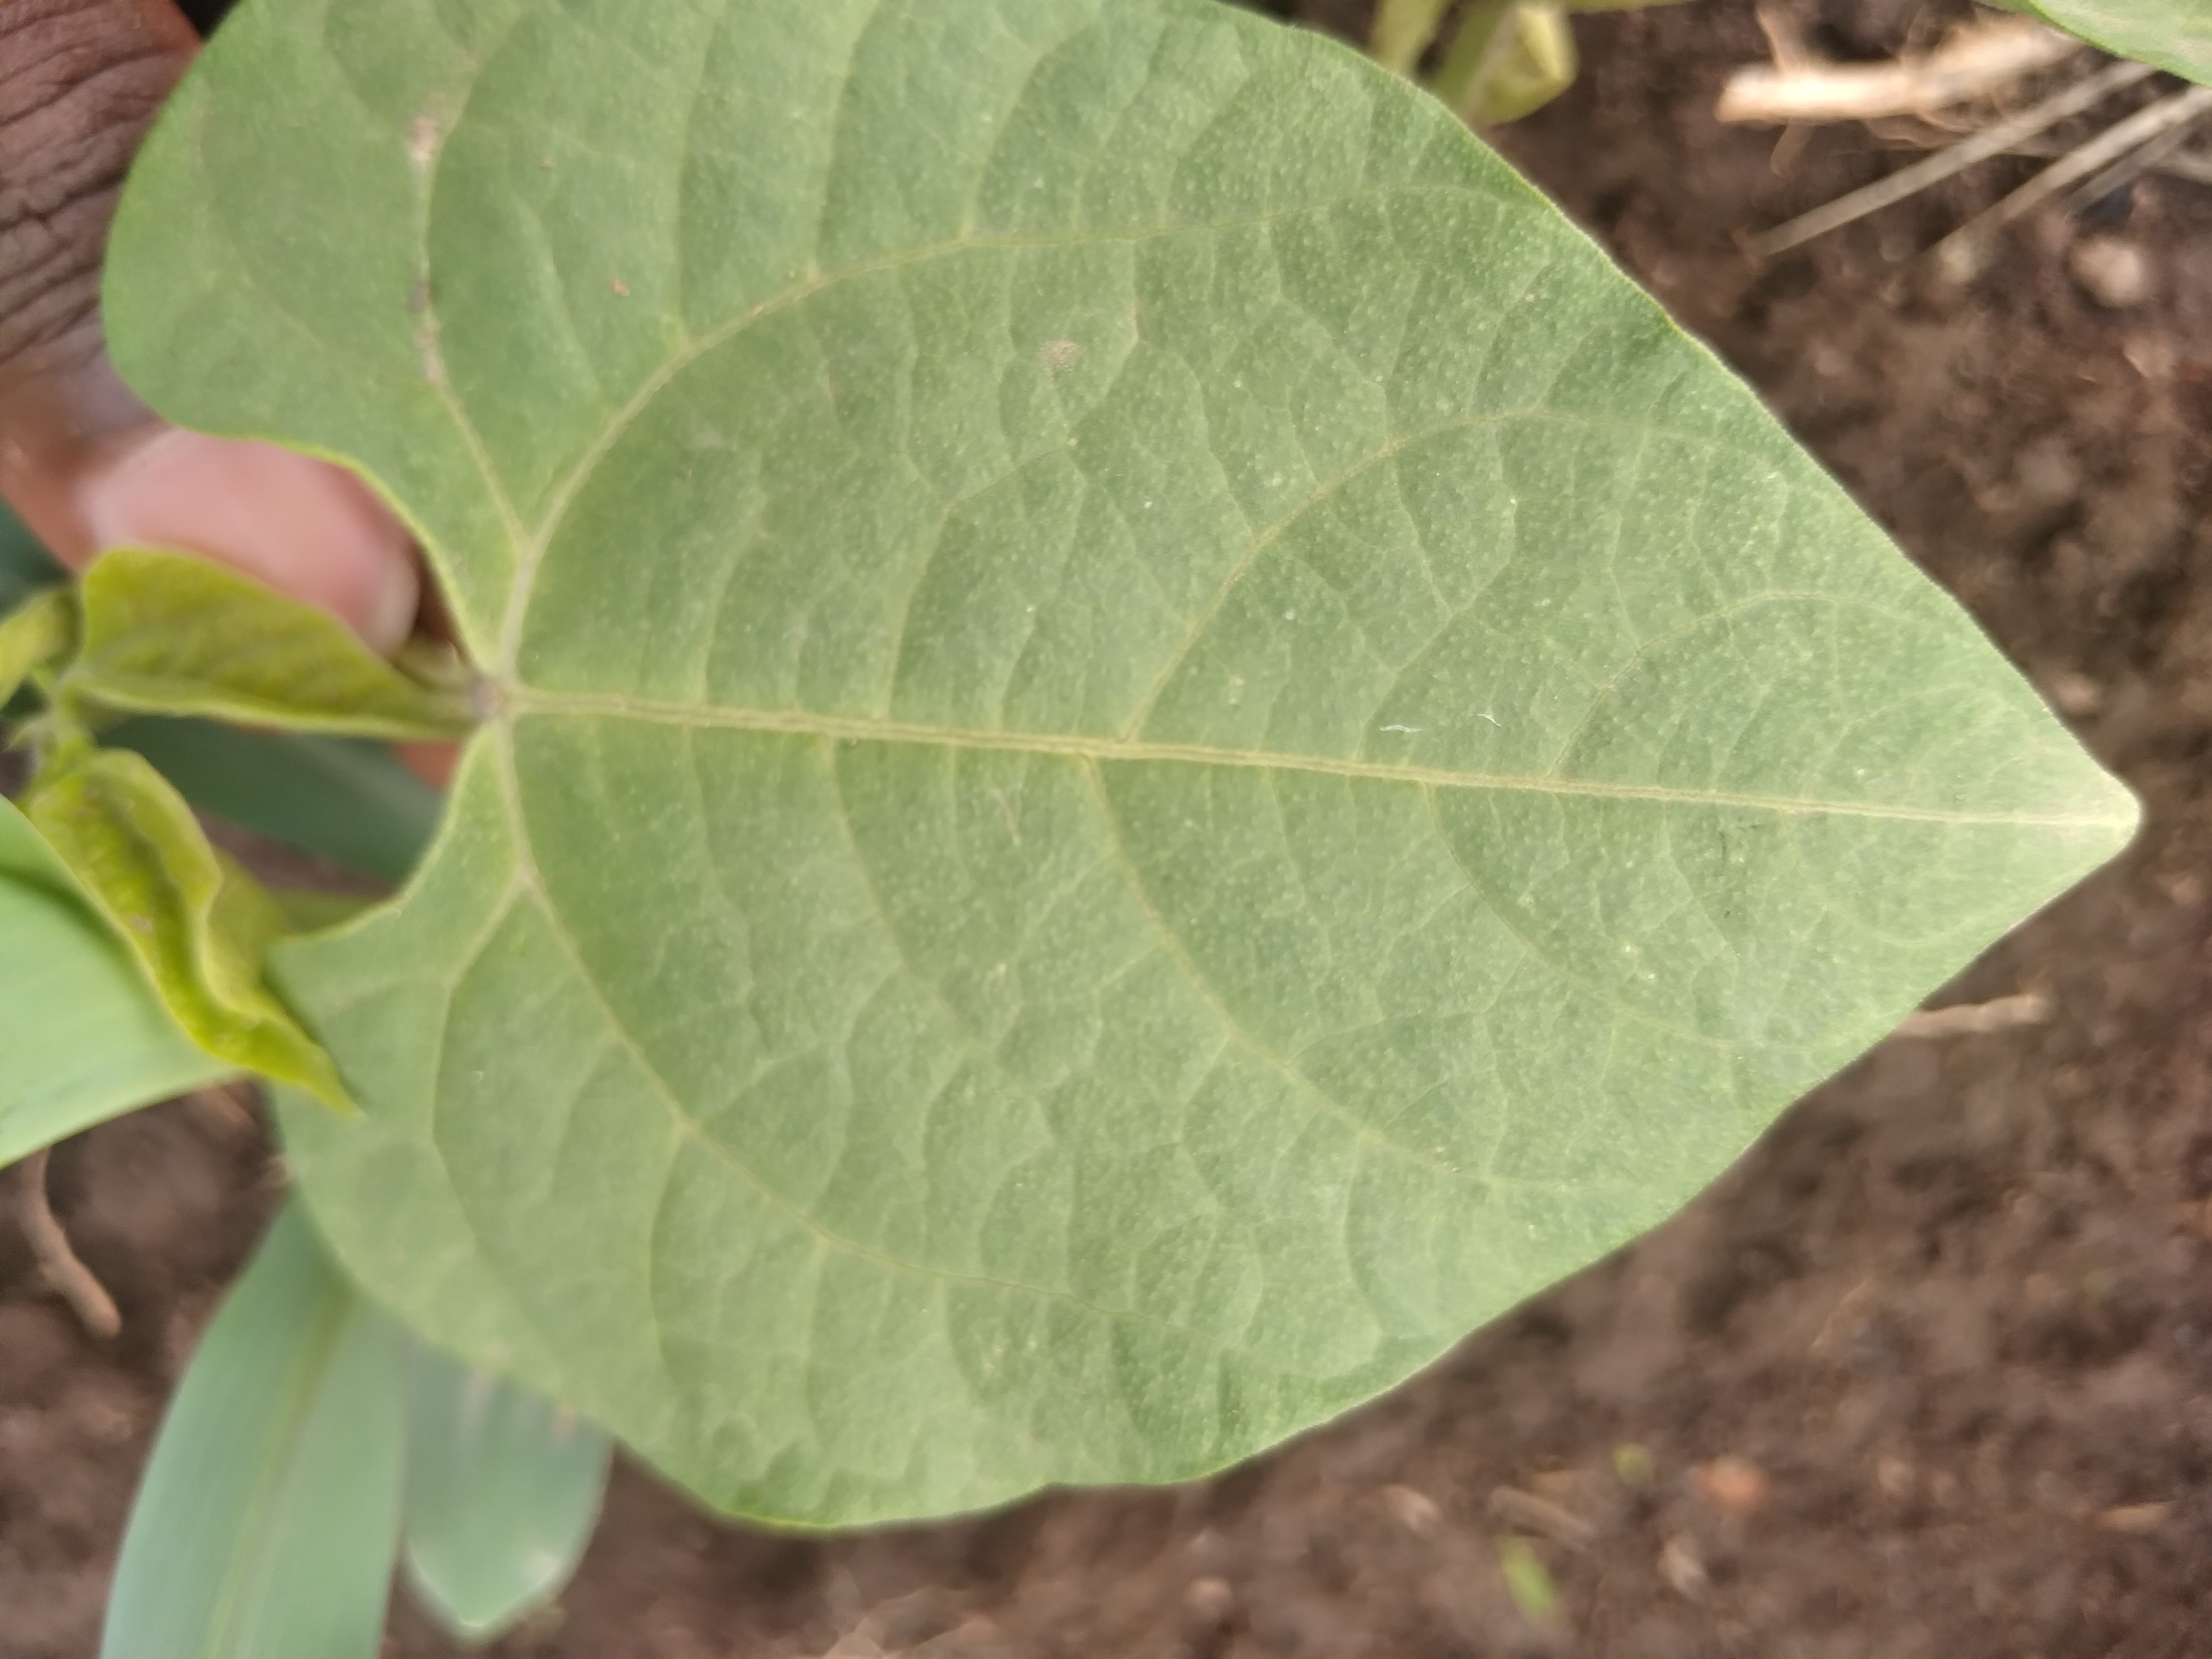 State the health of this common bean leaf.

healthy
